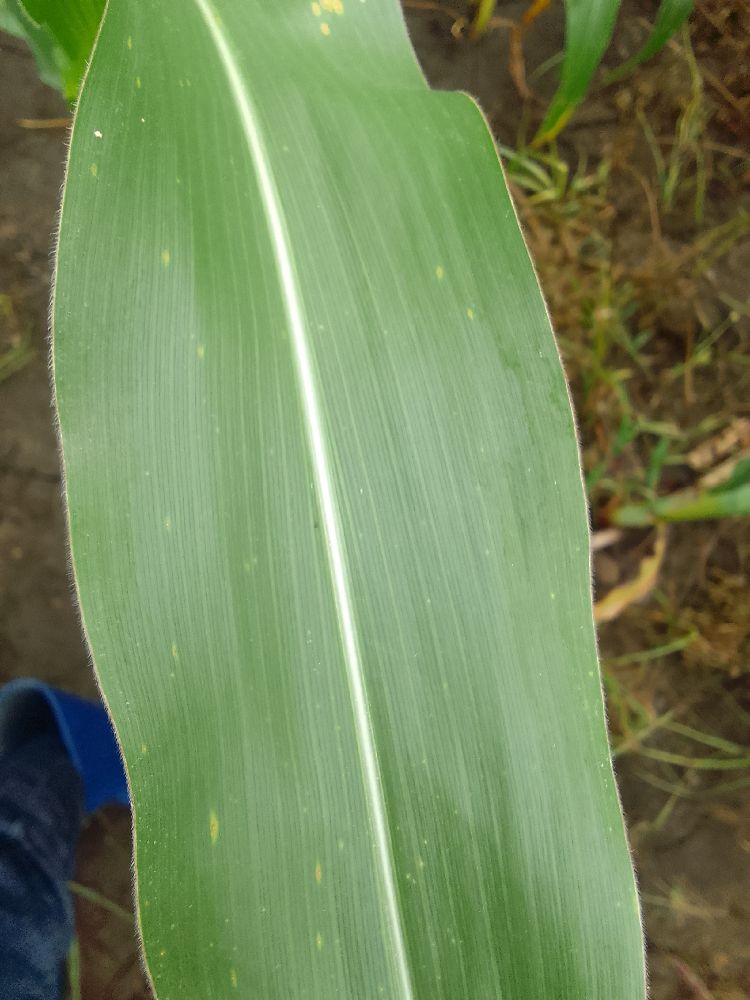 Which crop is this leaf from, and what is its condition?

maize, healthy
